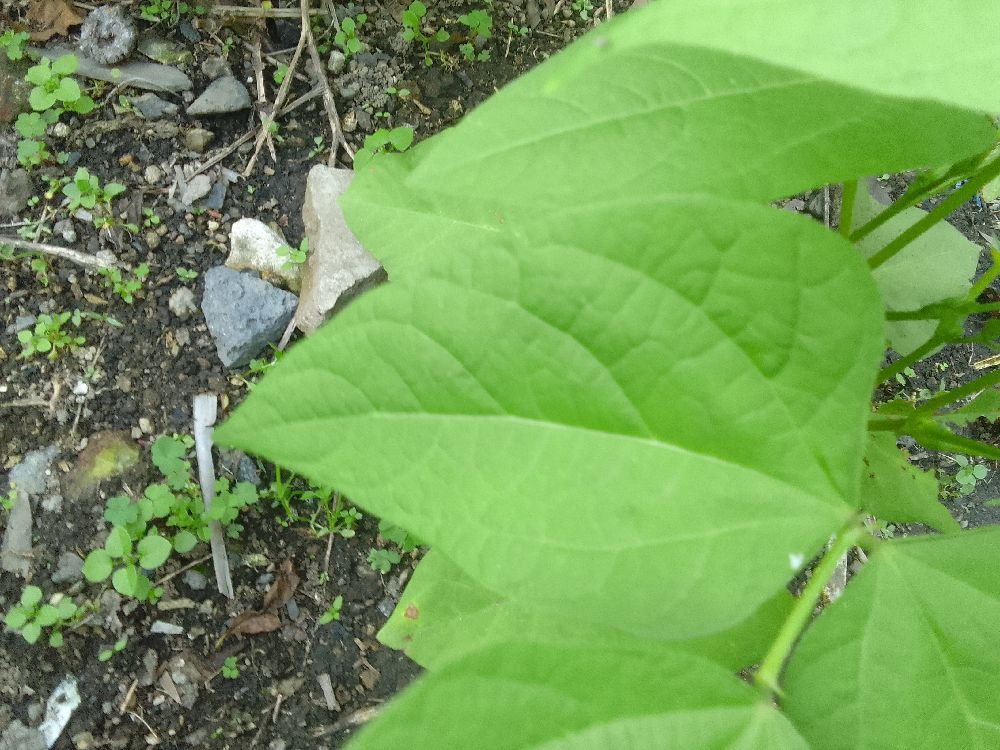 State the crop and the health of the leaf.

common bean, healthy
